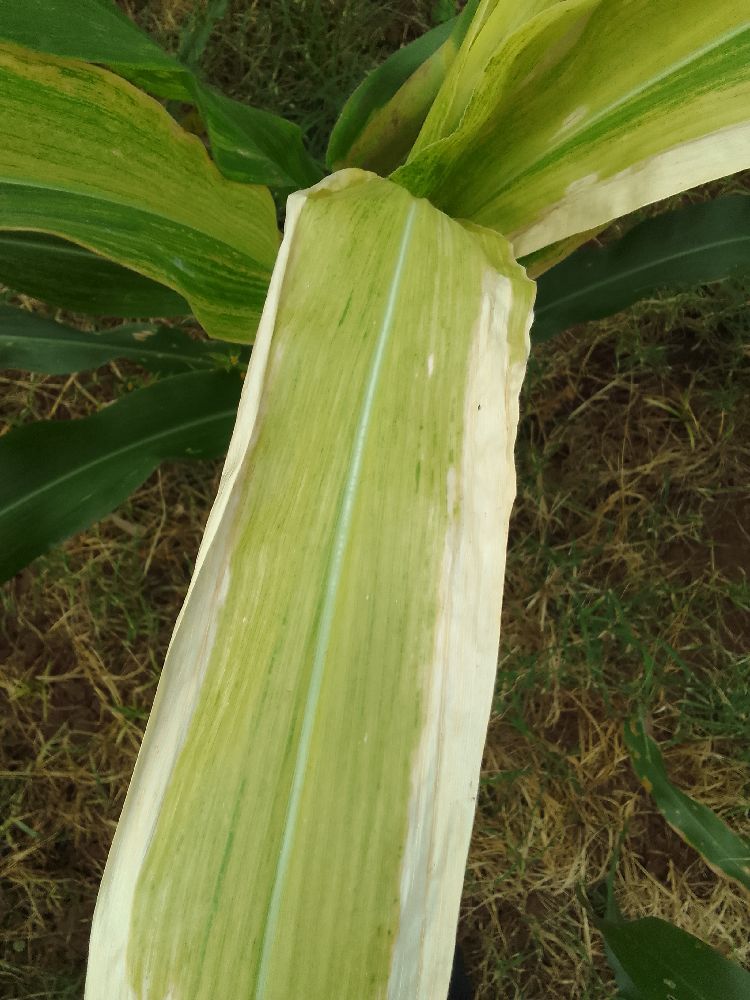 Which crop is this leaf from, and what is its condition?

maize, maize lethal necrosis
